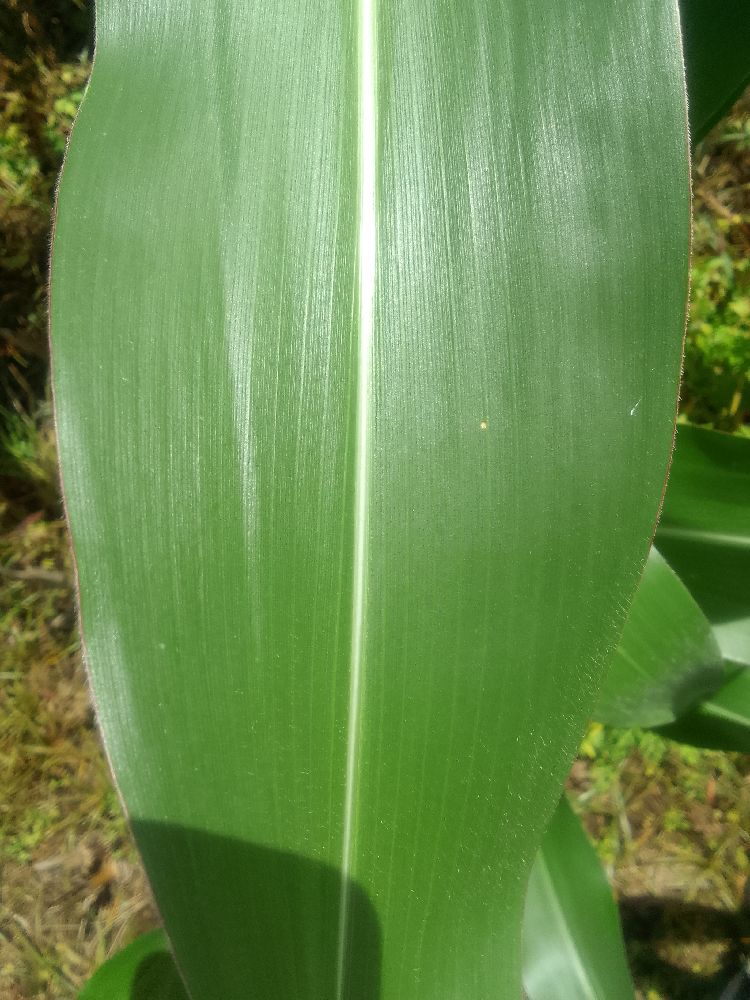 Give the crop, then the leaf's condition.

maize, healthy
